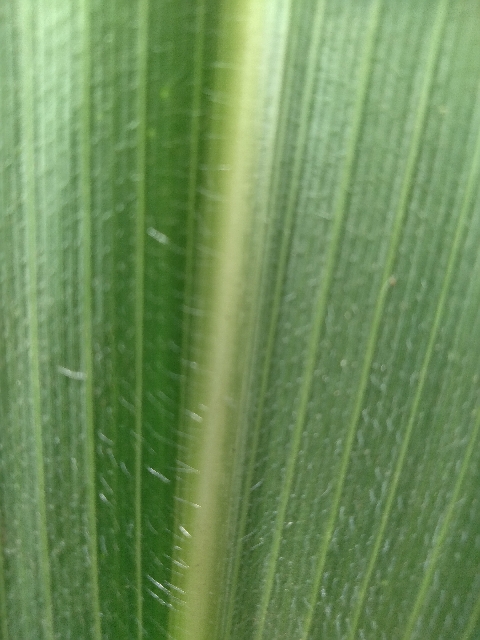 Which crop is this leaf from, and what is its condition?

maize, healthy
